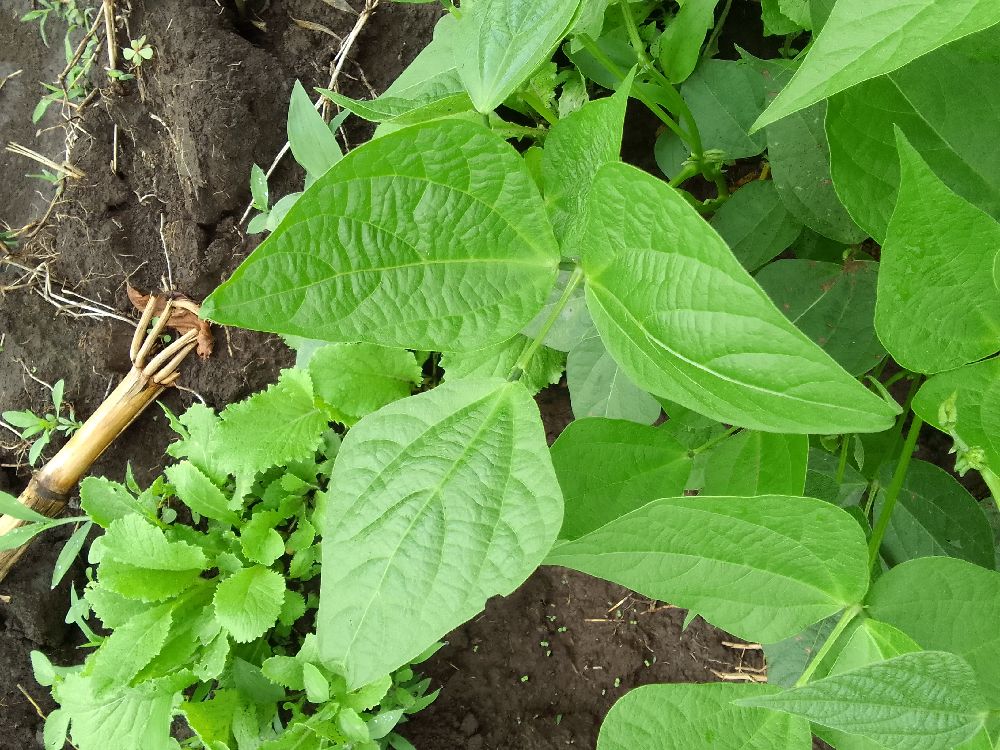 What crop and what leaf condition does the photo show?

common bean, healthy
